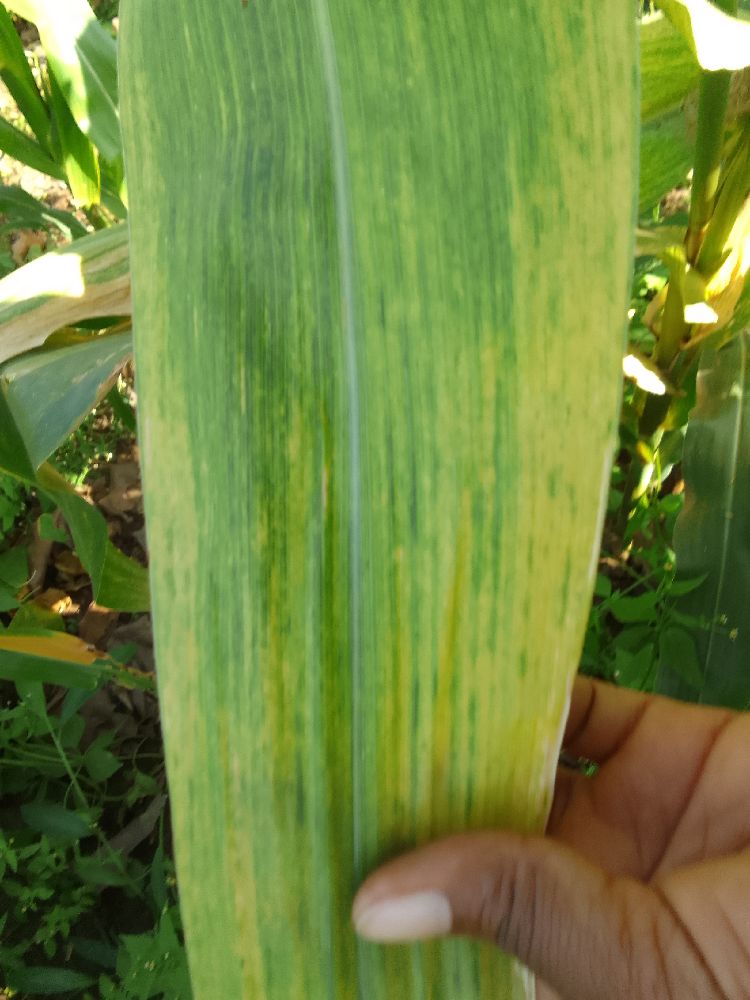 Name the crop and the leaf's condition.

maize, maize lethal necrosis
